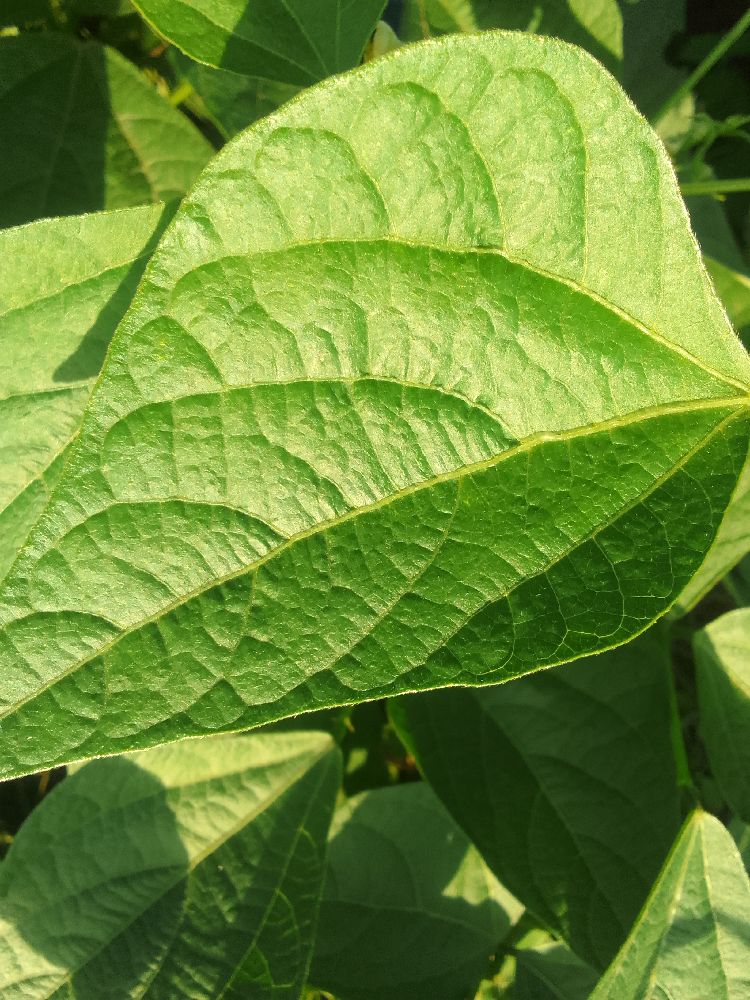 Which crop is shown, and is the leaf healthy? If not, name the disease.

common bean, healthy
